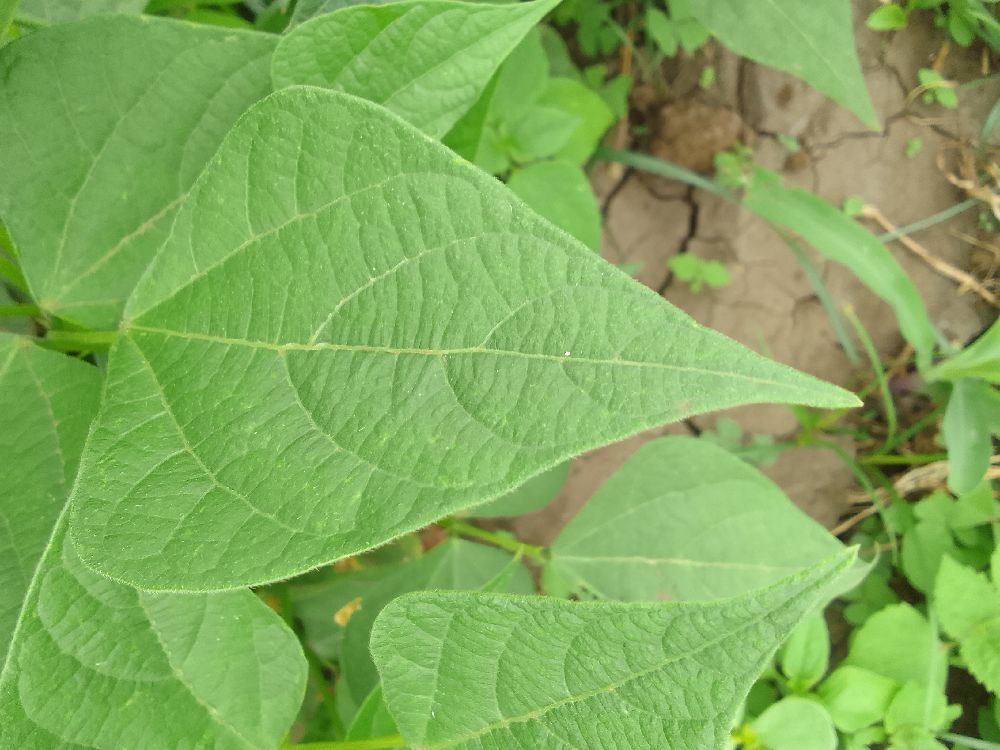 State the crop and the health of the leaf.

common bean, healthy
